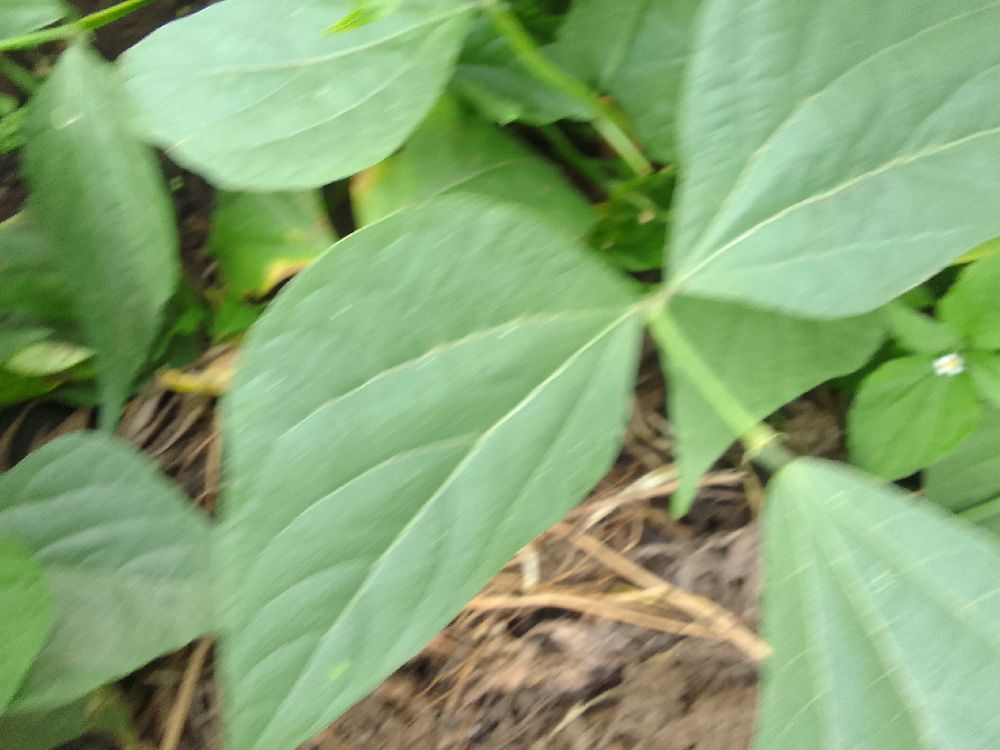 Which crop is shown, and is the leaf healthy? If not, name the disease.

common bean, healthy
